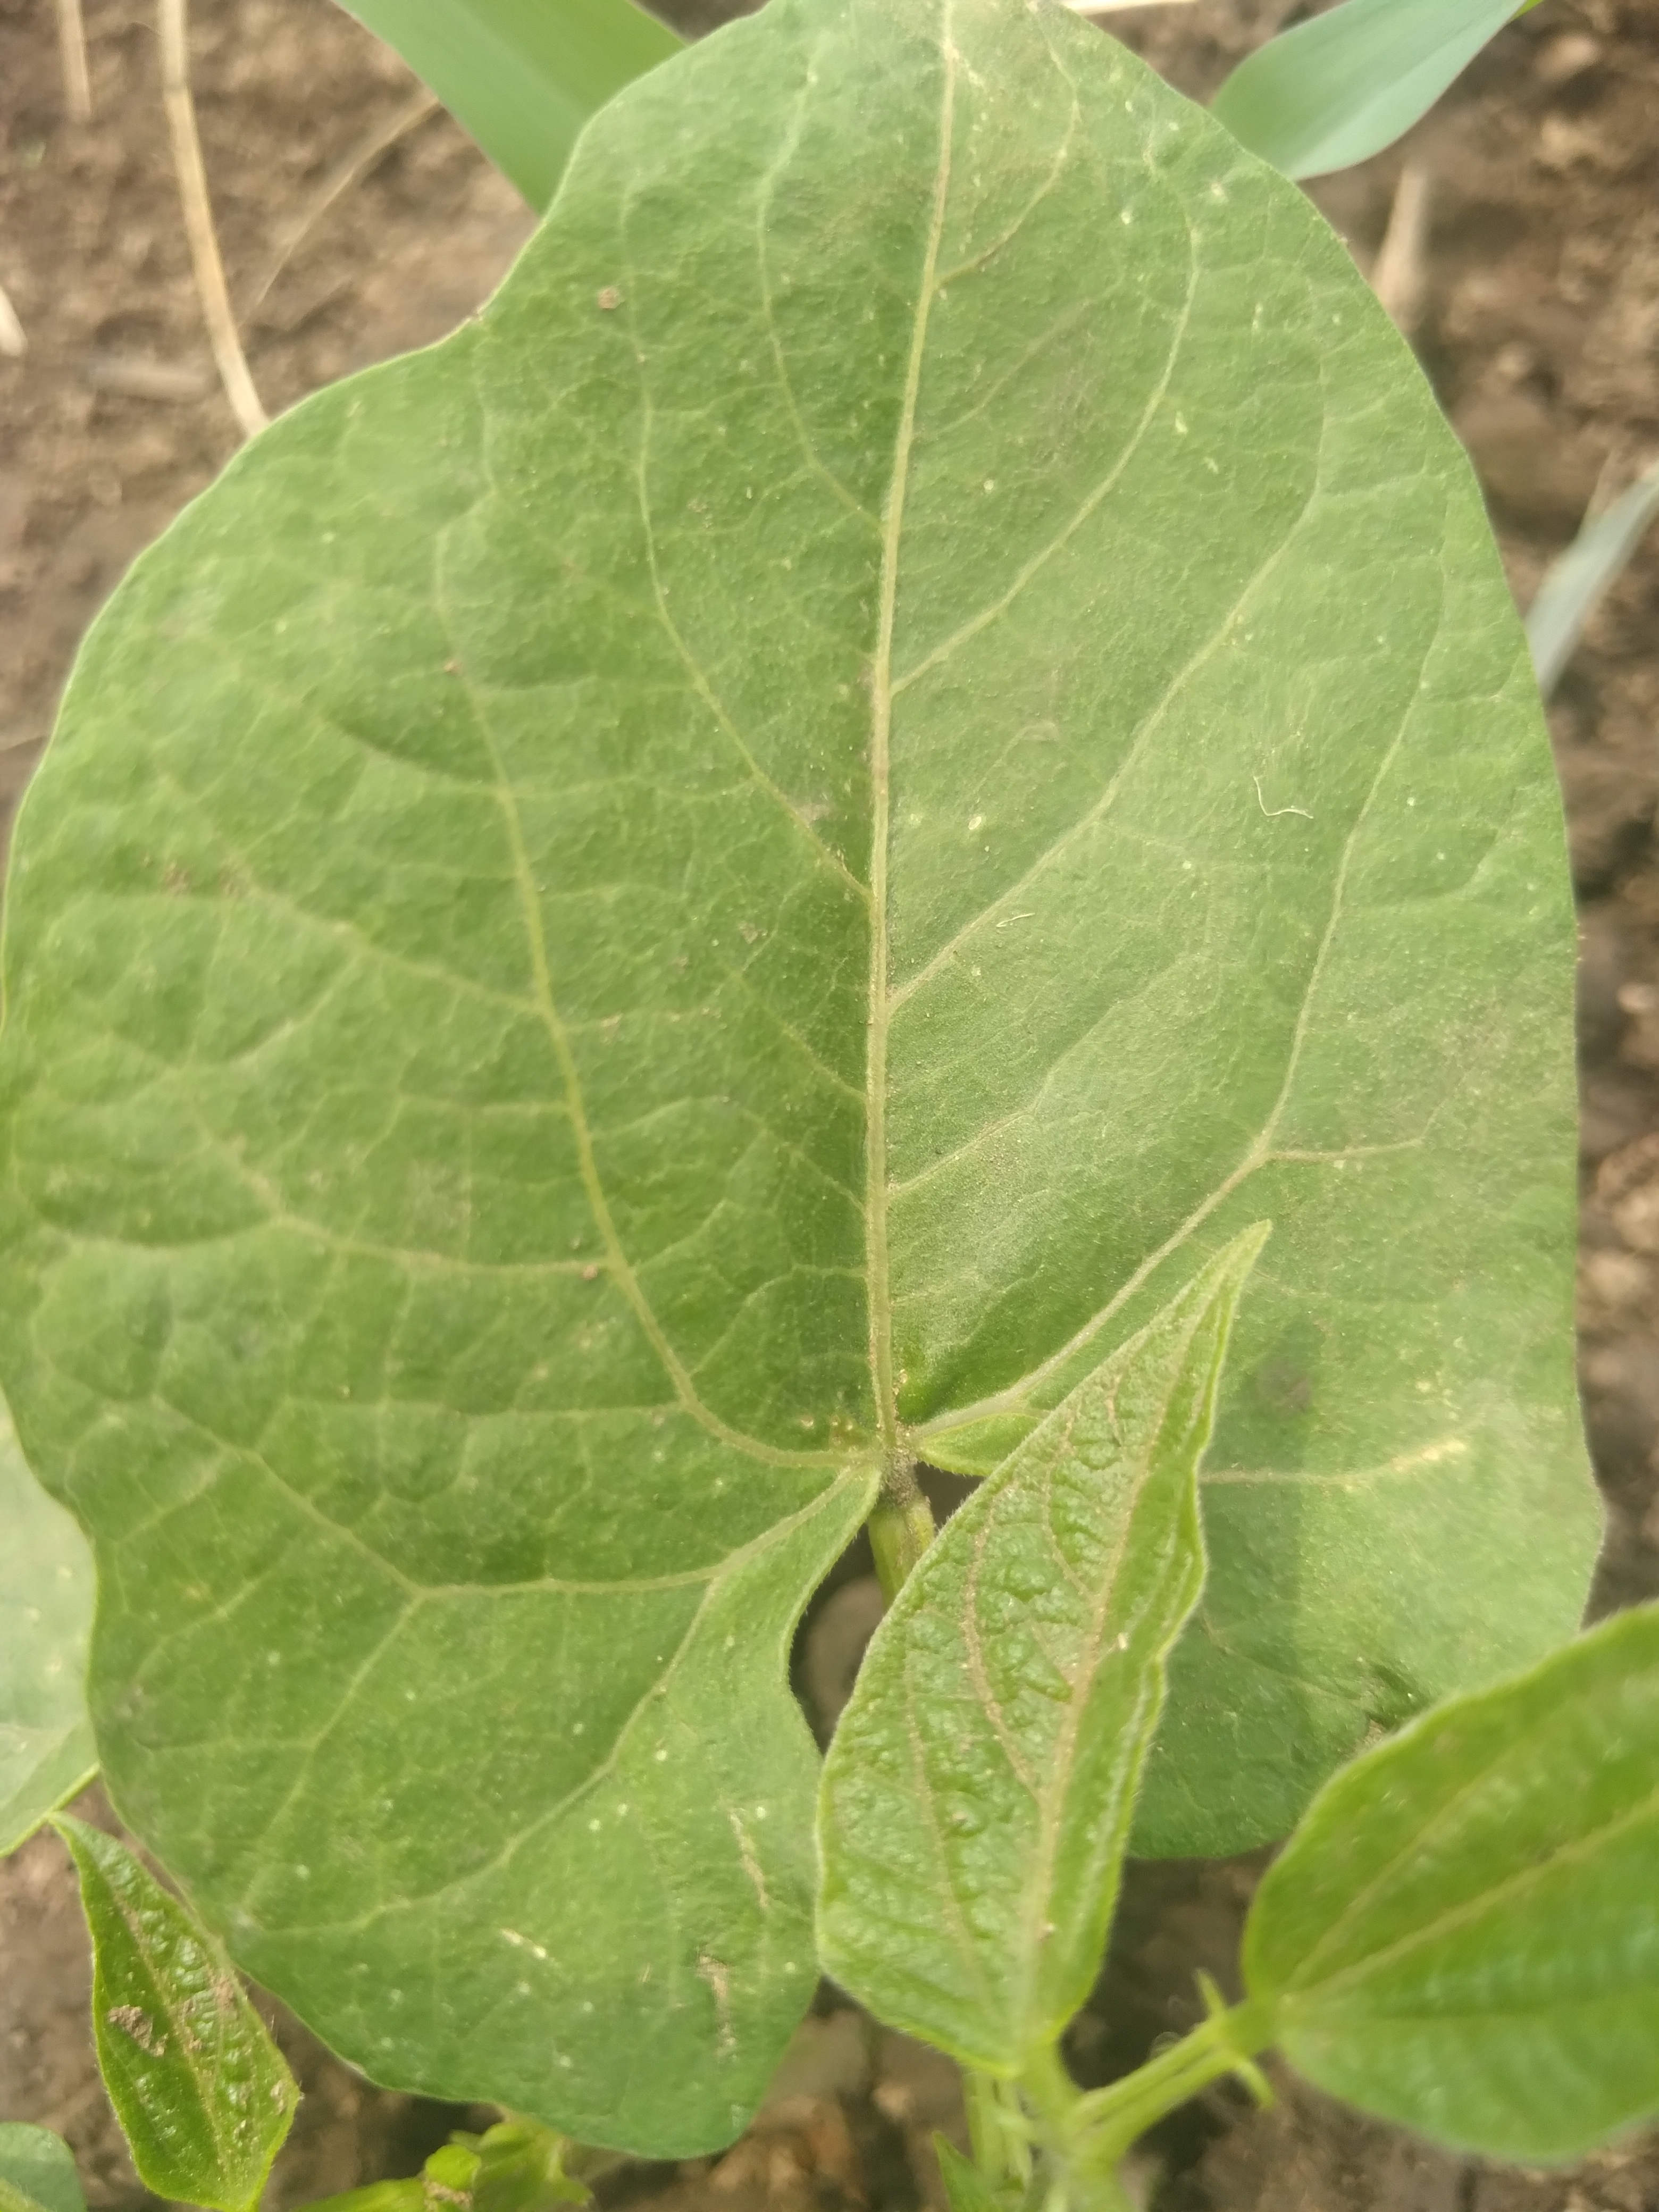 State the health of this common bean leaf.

healthy
